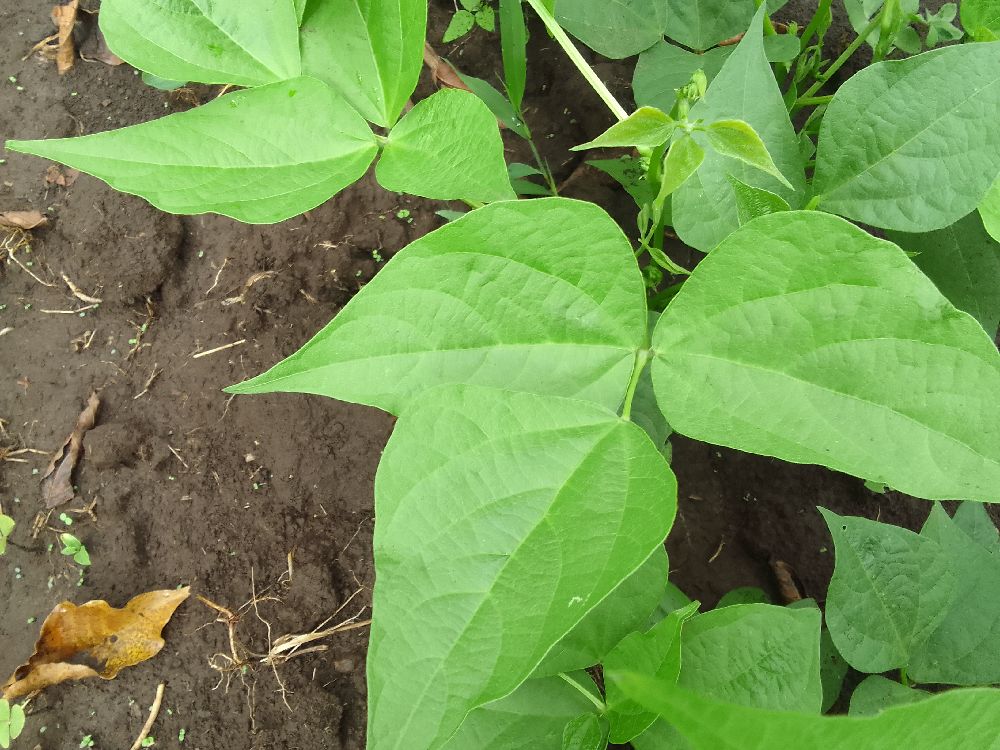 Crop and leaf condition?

common bean, healthy
